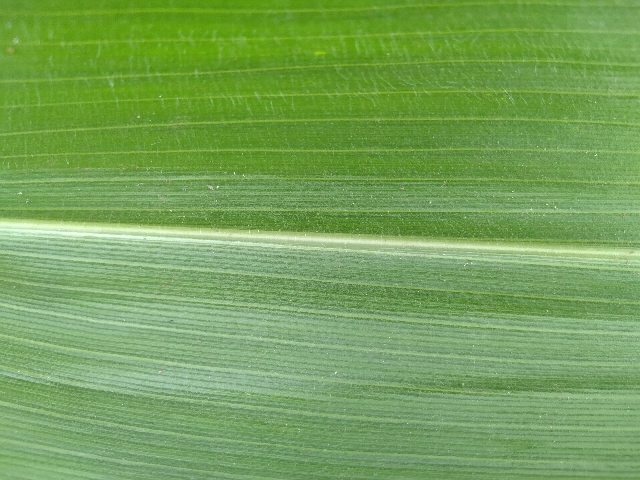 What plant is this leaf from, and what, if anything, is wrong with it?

maize, healthy
